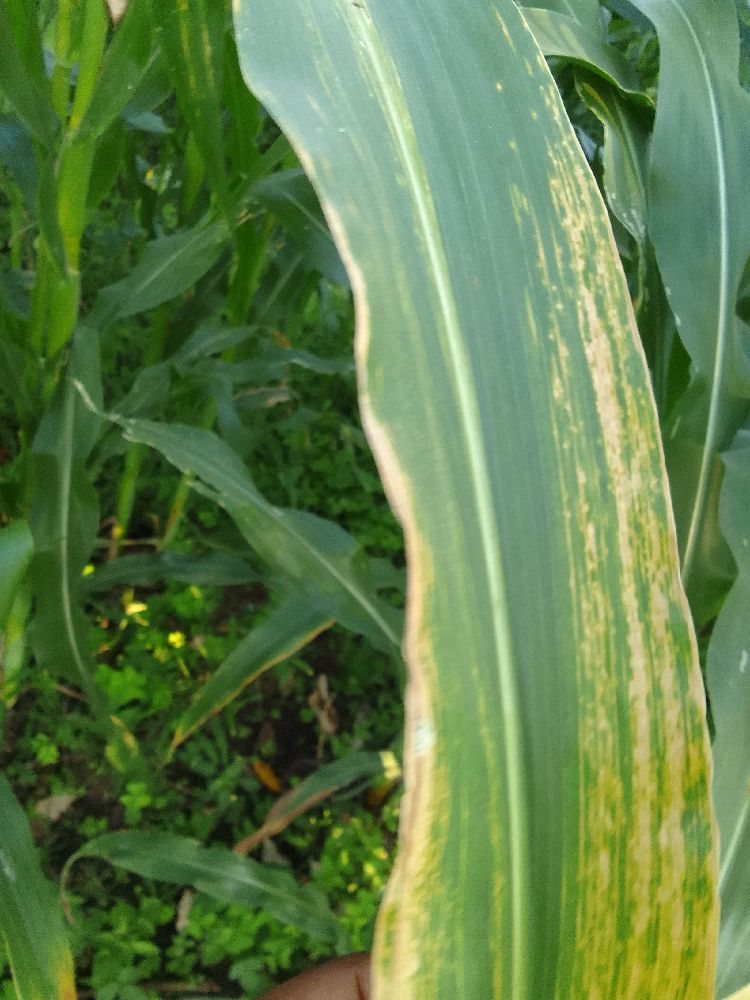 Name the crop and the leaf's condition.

maize, maize lethal necrosis
